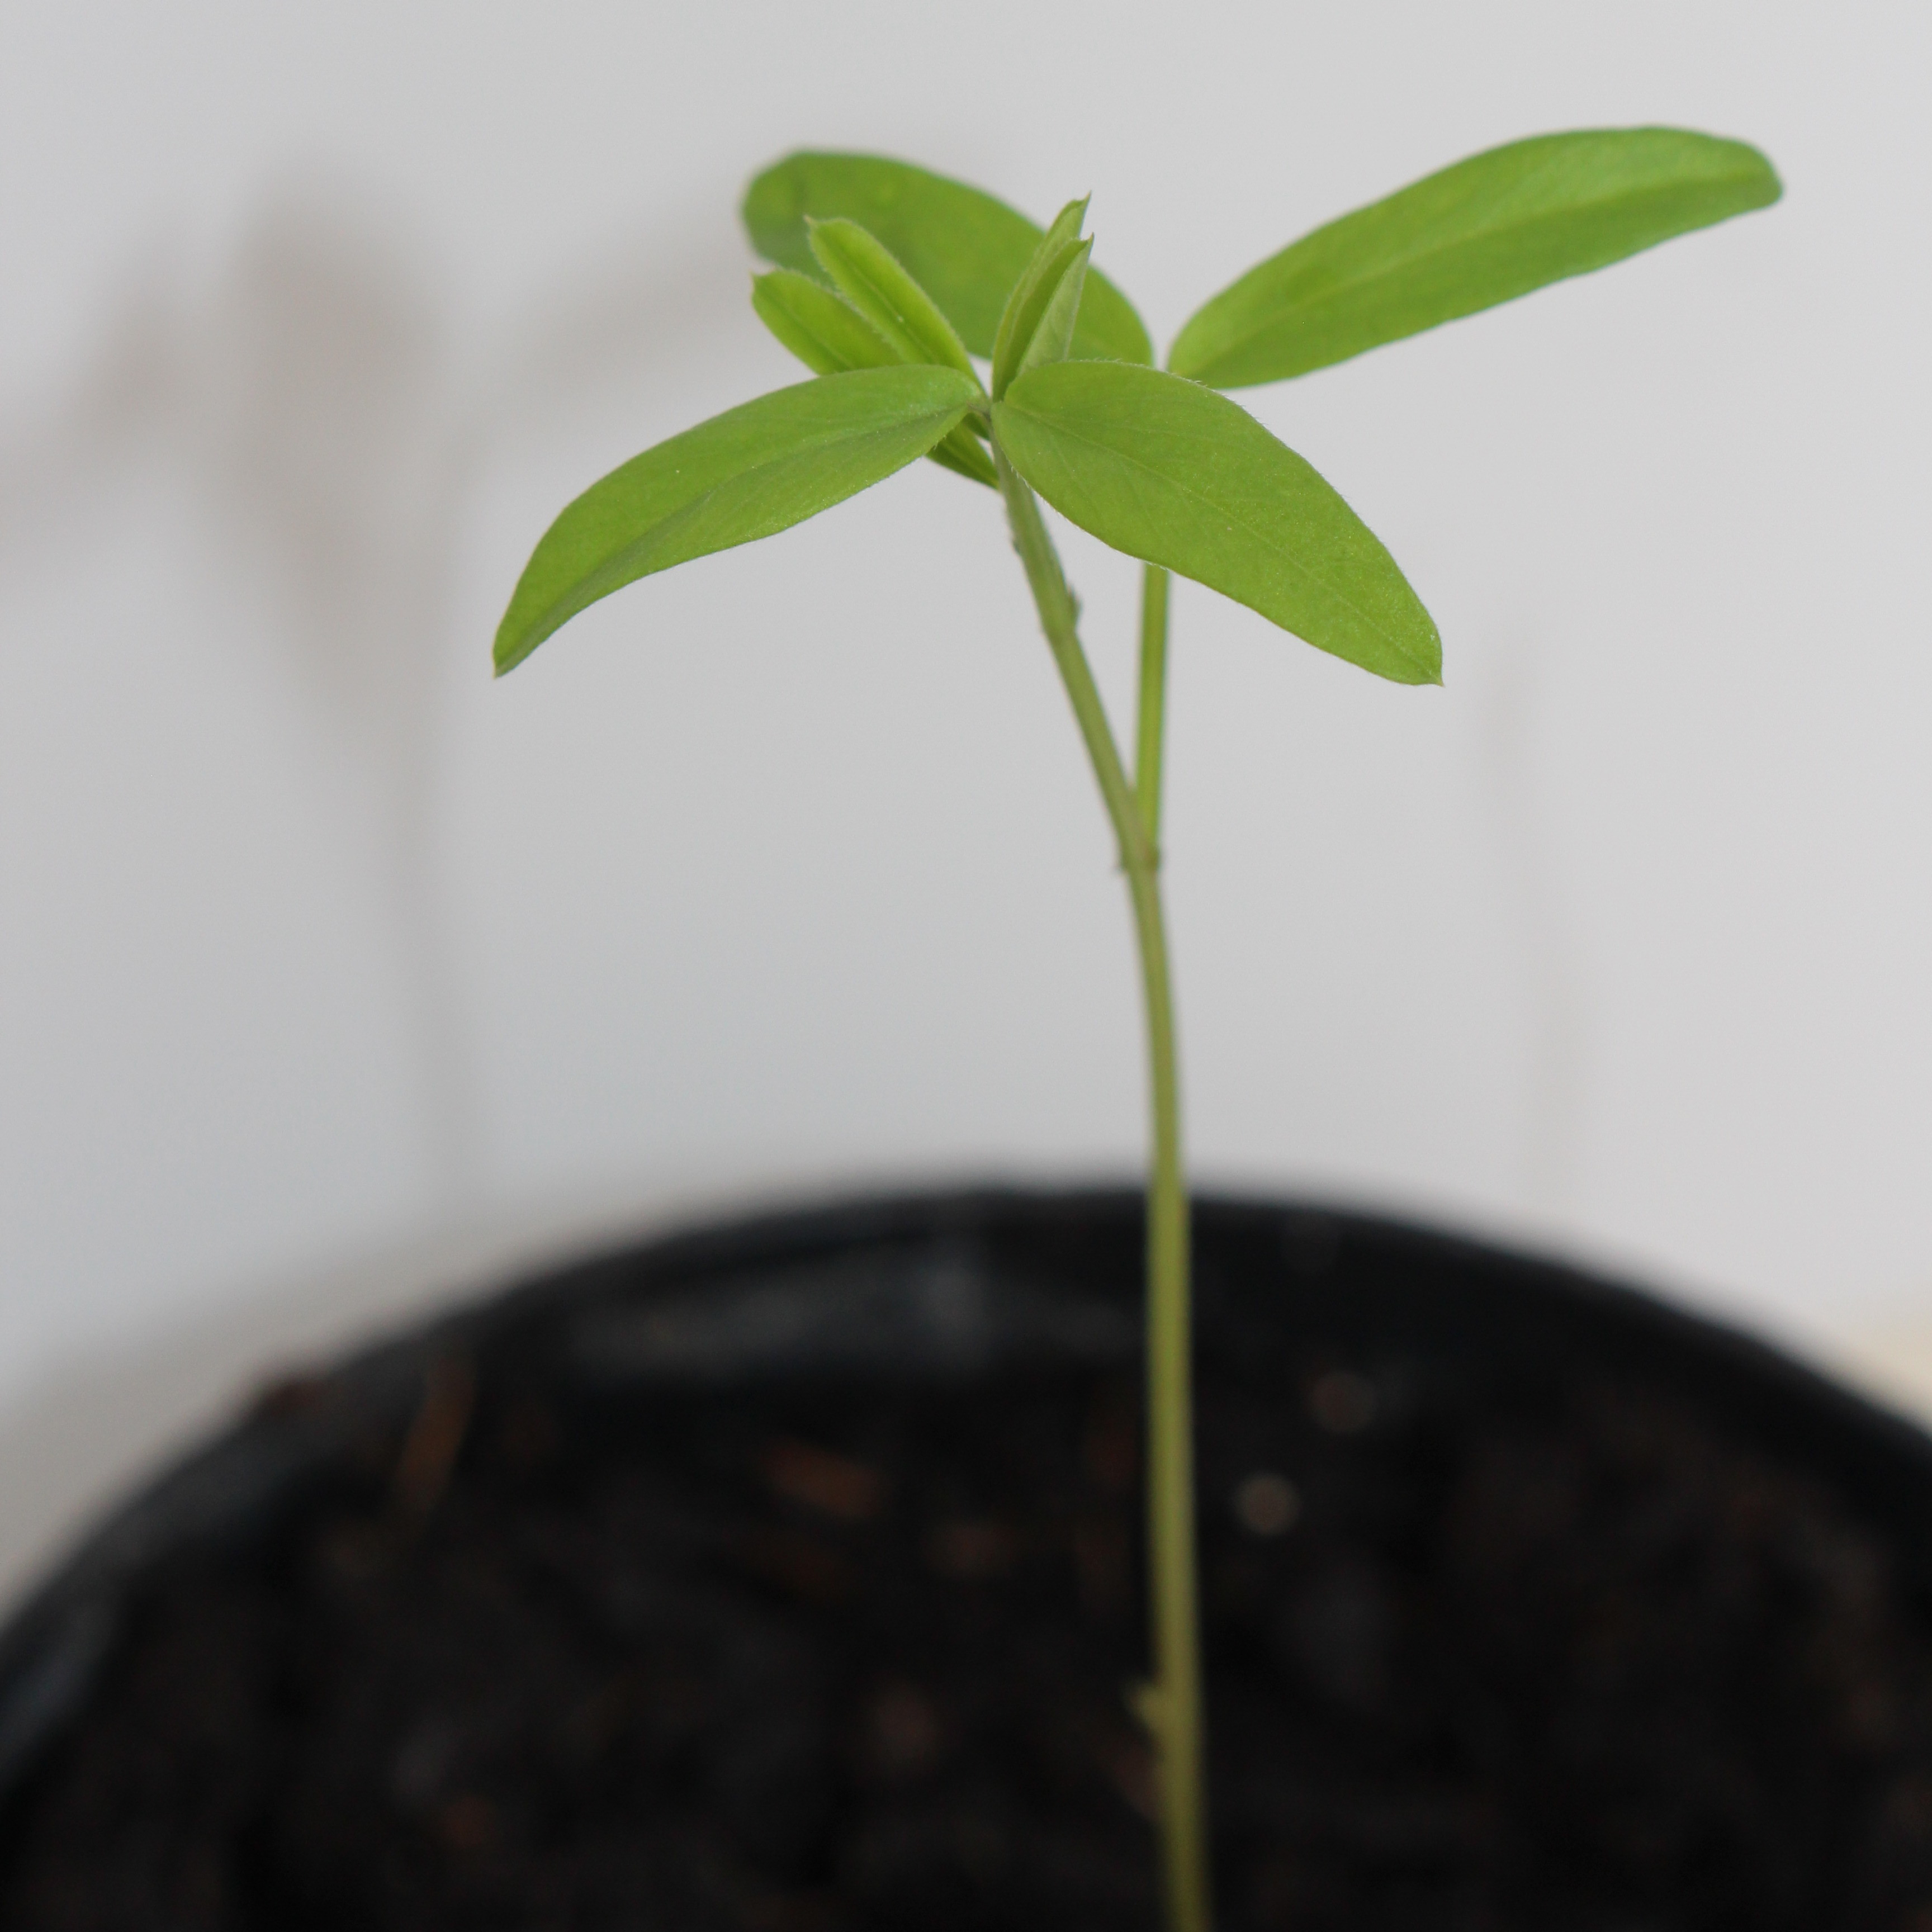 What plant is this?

Vicia sativa
